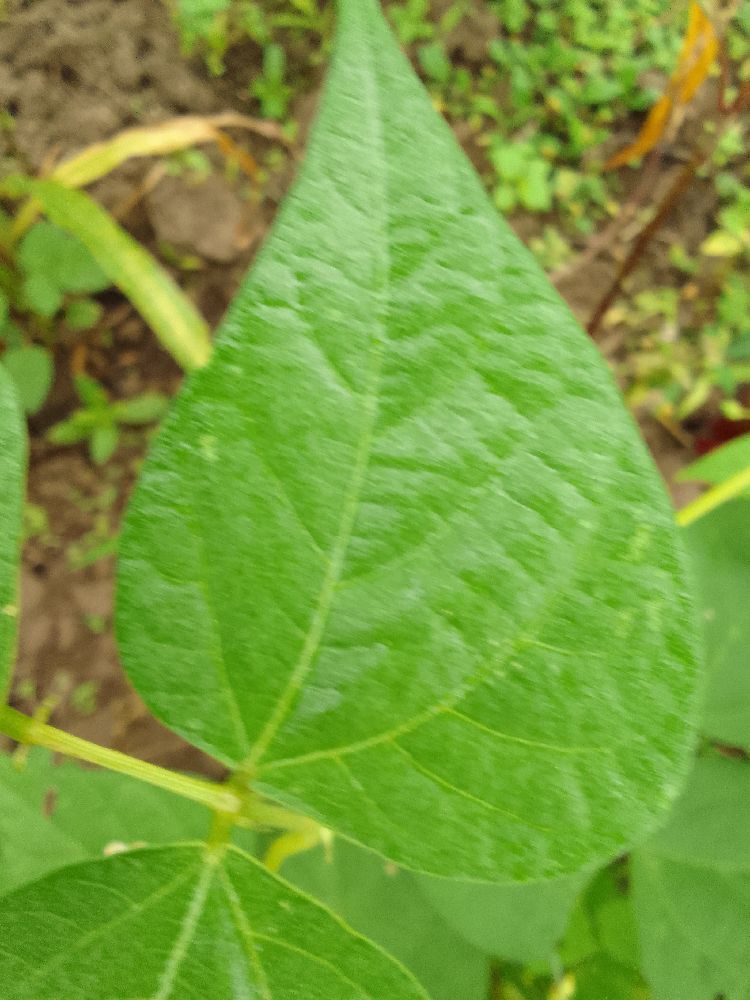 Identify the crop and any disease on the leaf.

common bean, healthy
